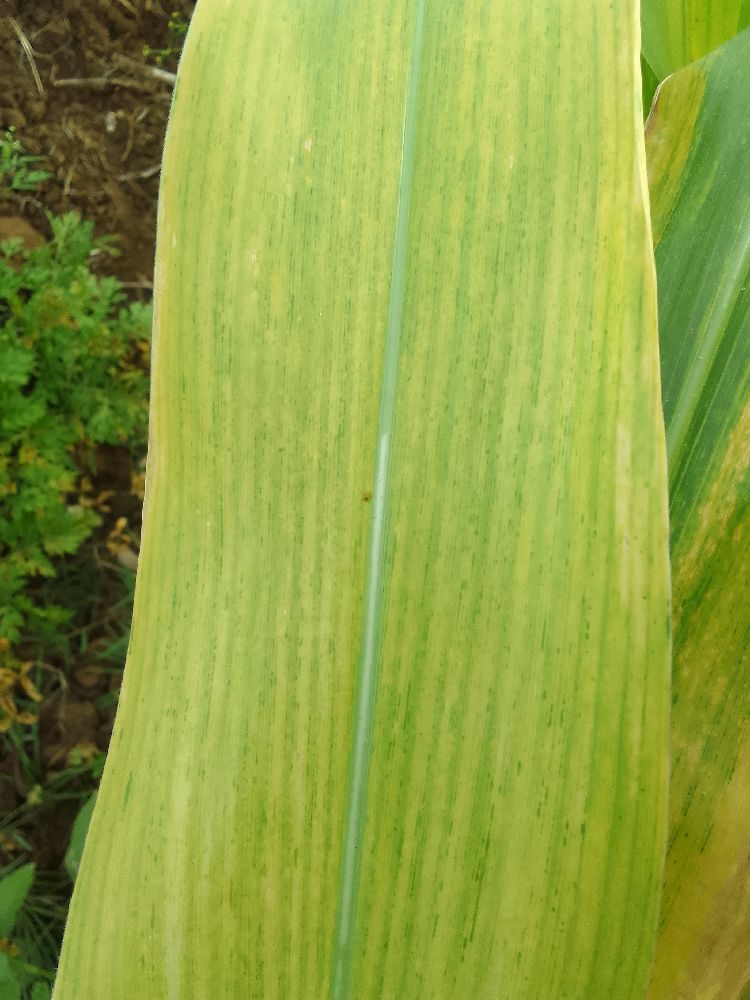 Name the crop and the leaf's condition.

maize, maize lethal necrosis
